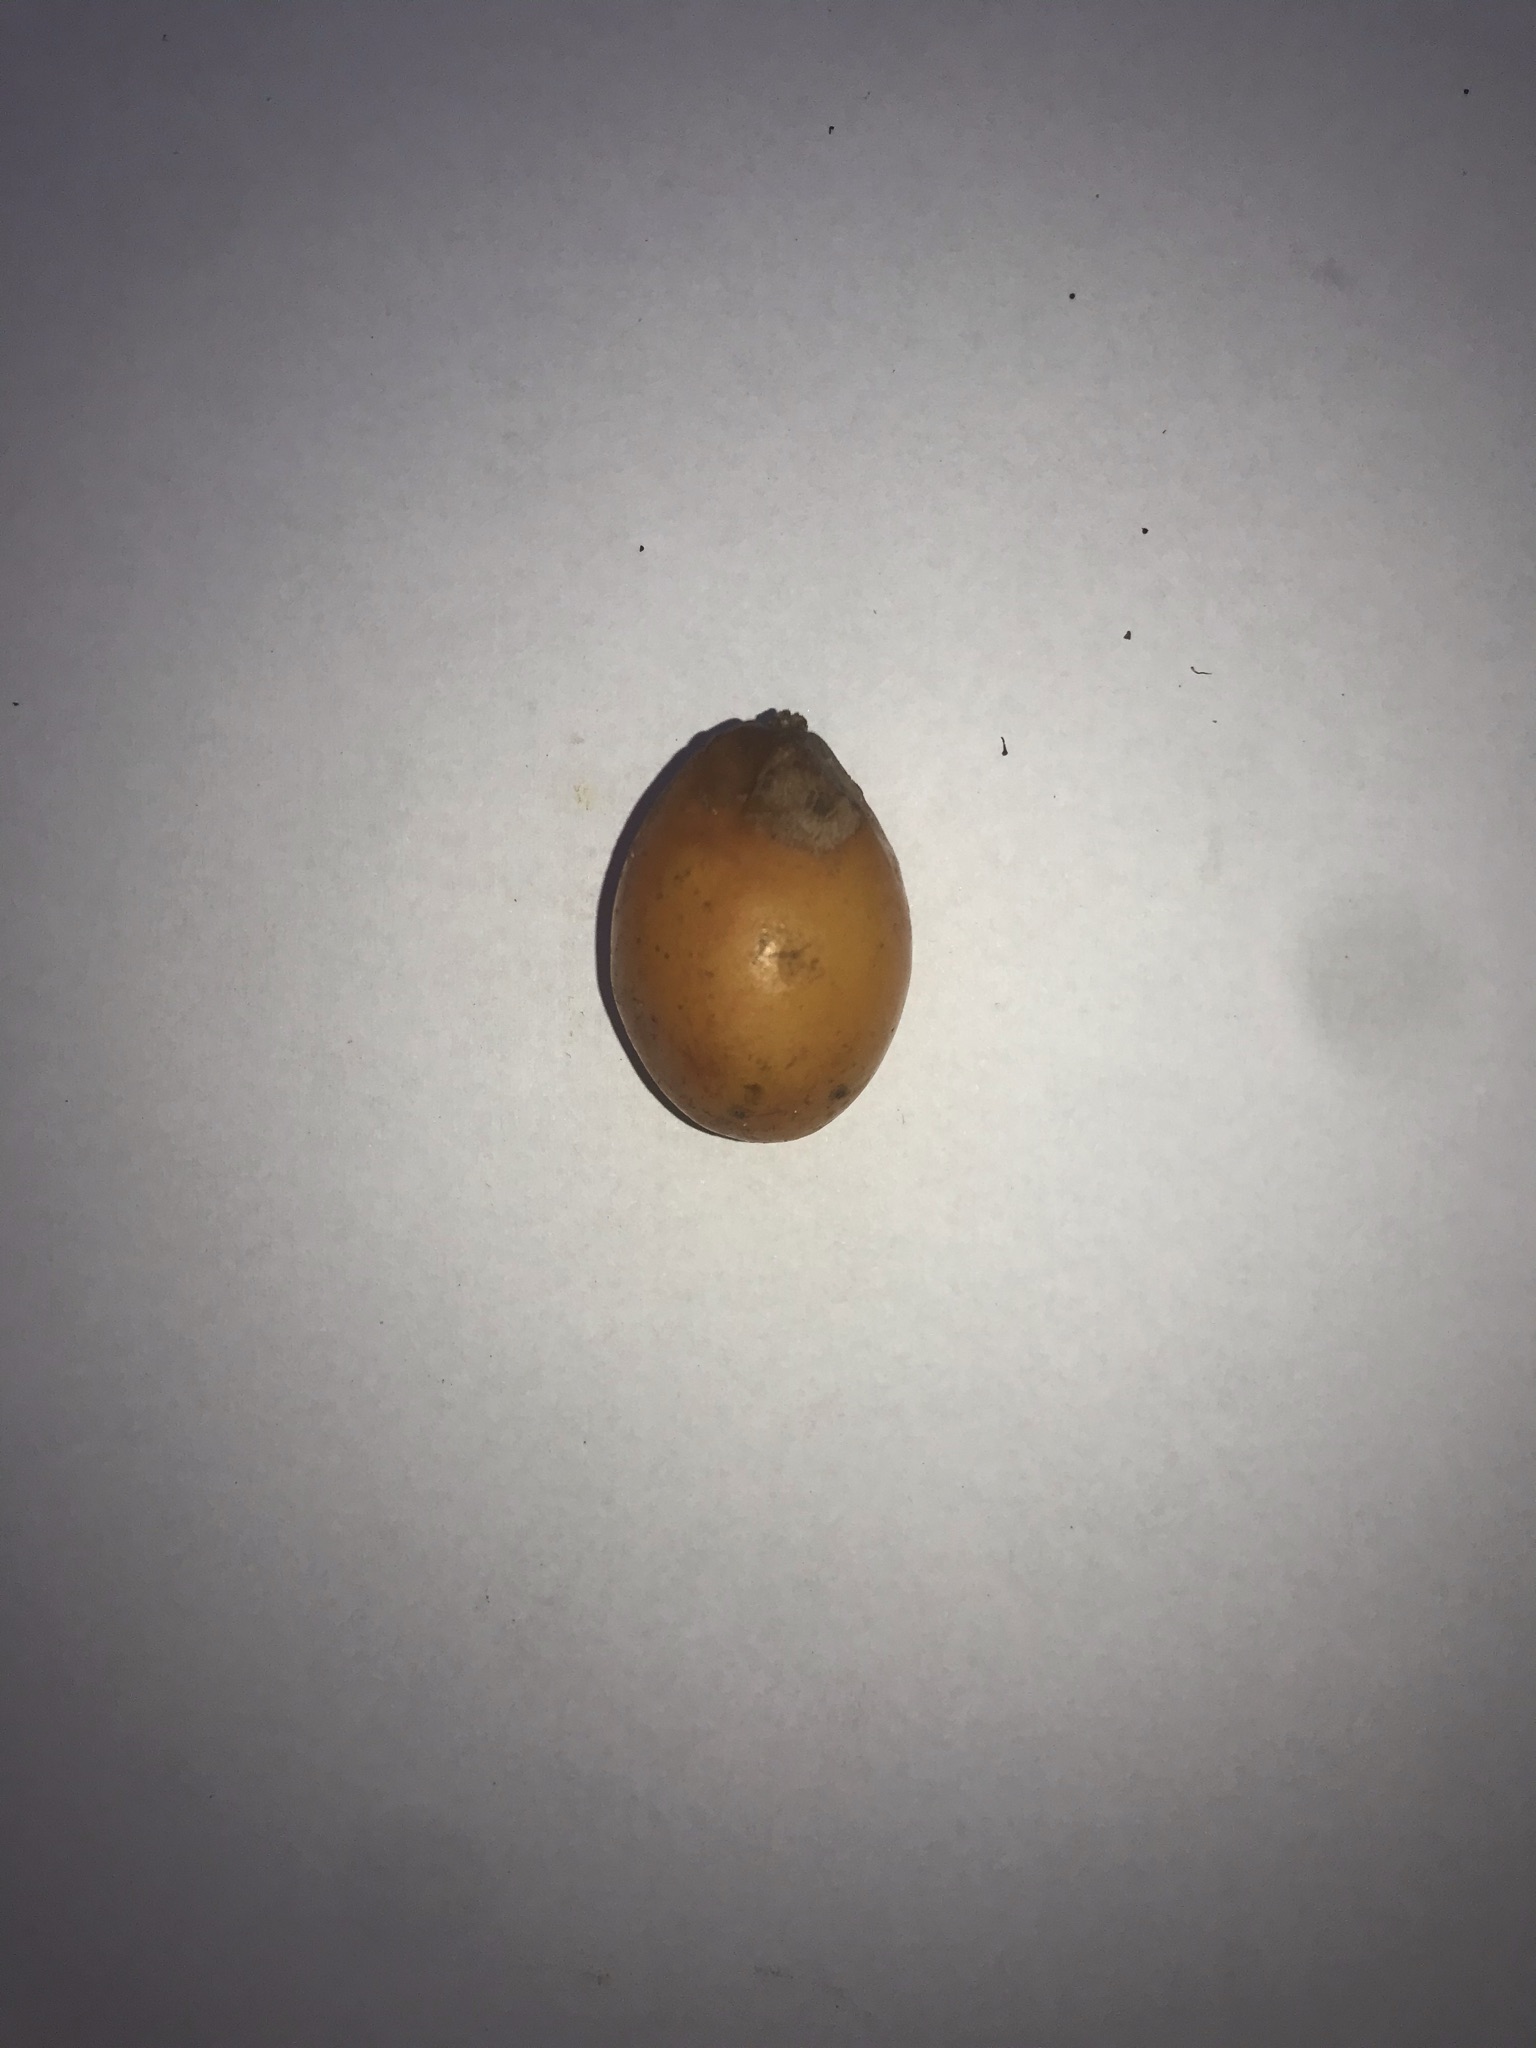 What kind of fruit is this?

siriguela
